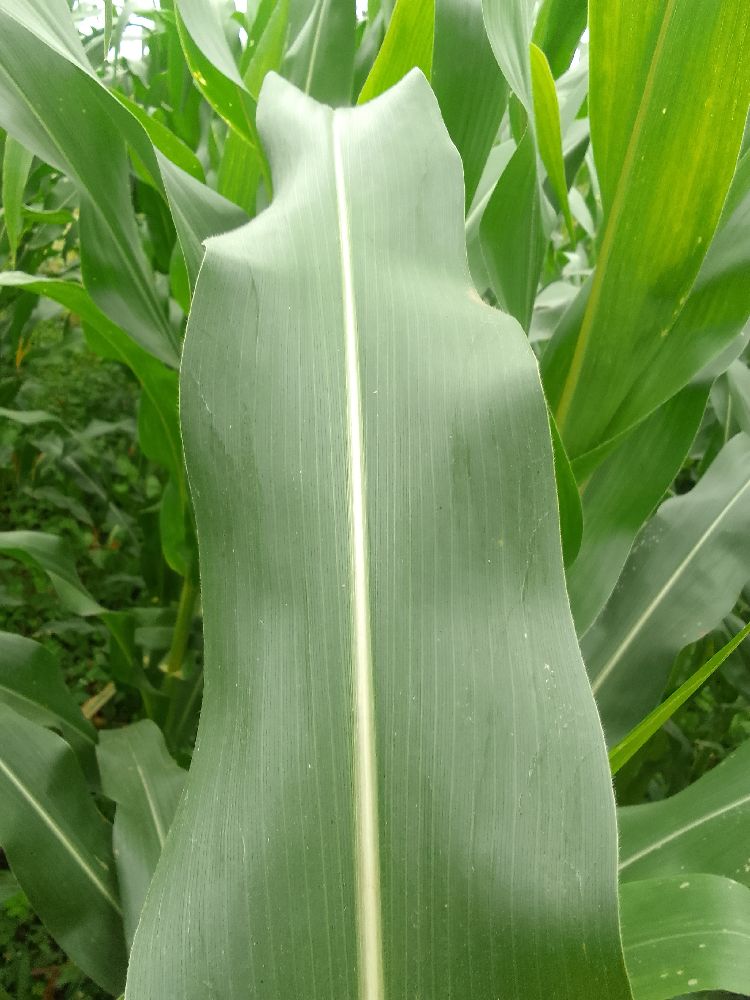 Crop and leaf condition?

maize, healthy
